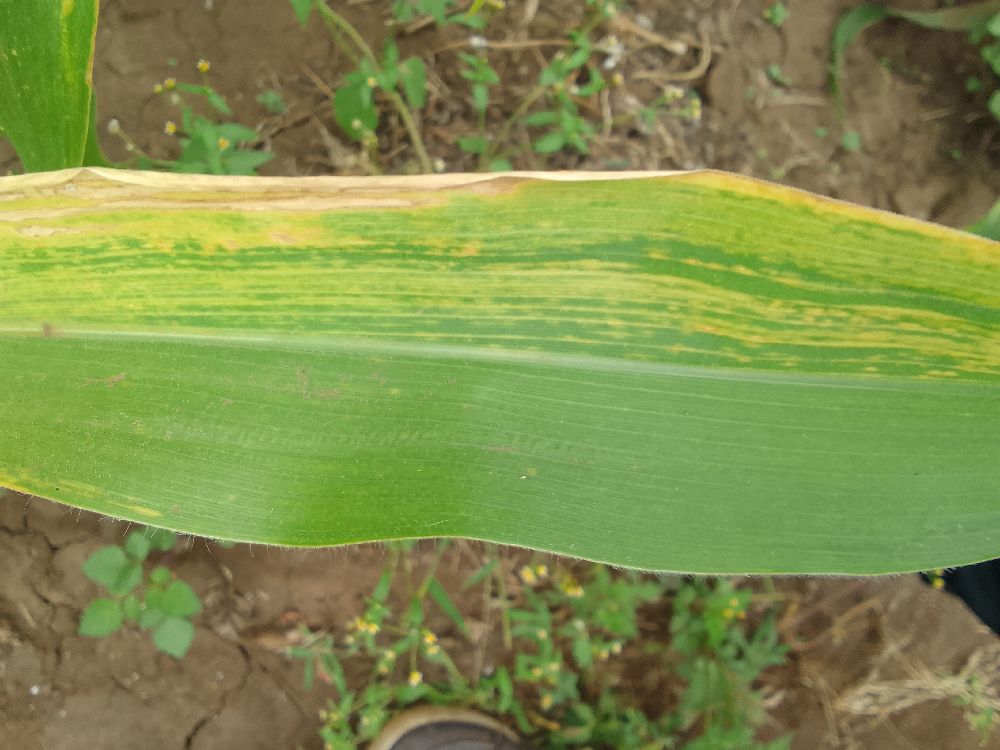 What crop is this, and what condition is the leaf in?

maize, maize lethal necrosis
